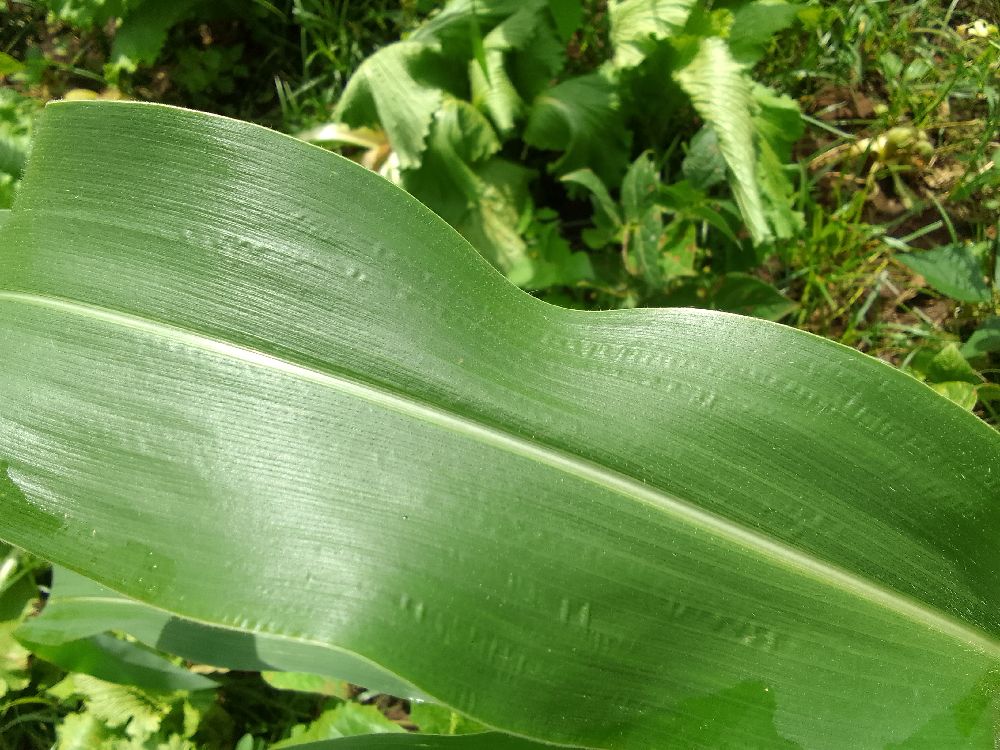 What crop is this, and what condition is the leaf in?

maize, healthy
